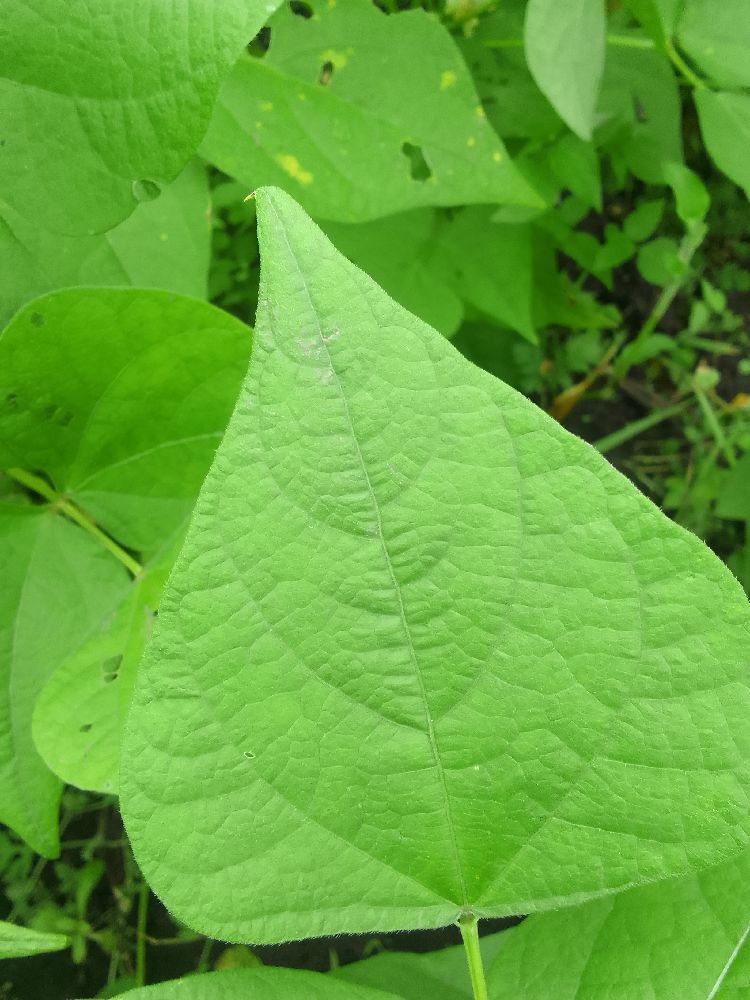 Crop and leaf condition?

common bean, healthy
